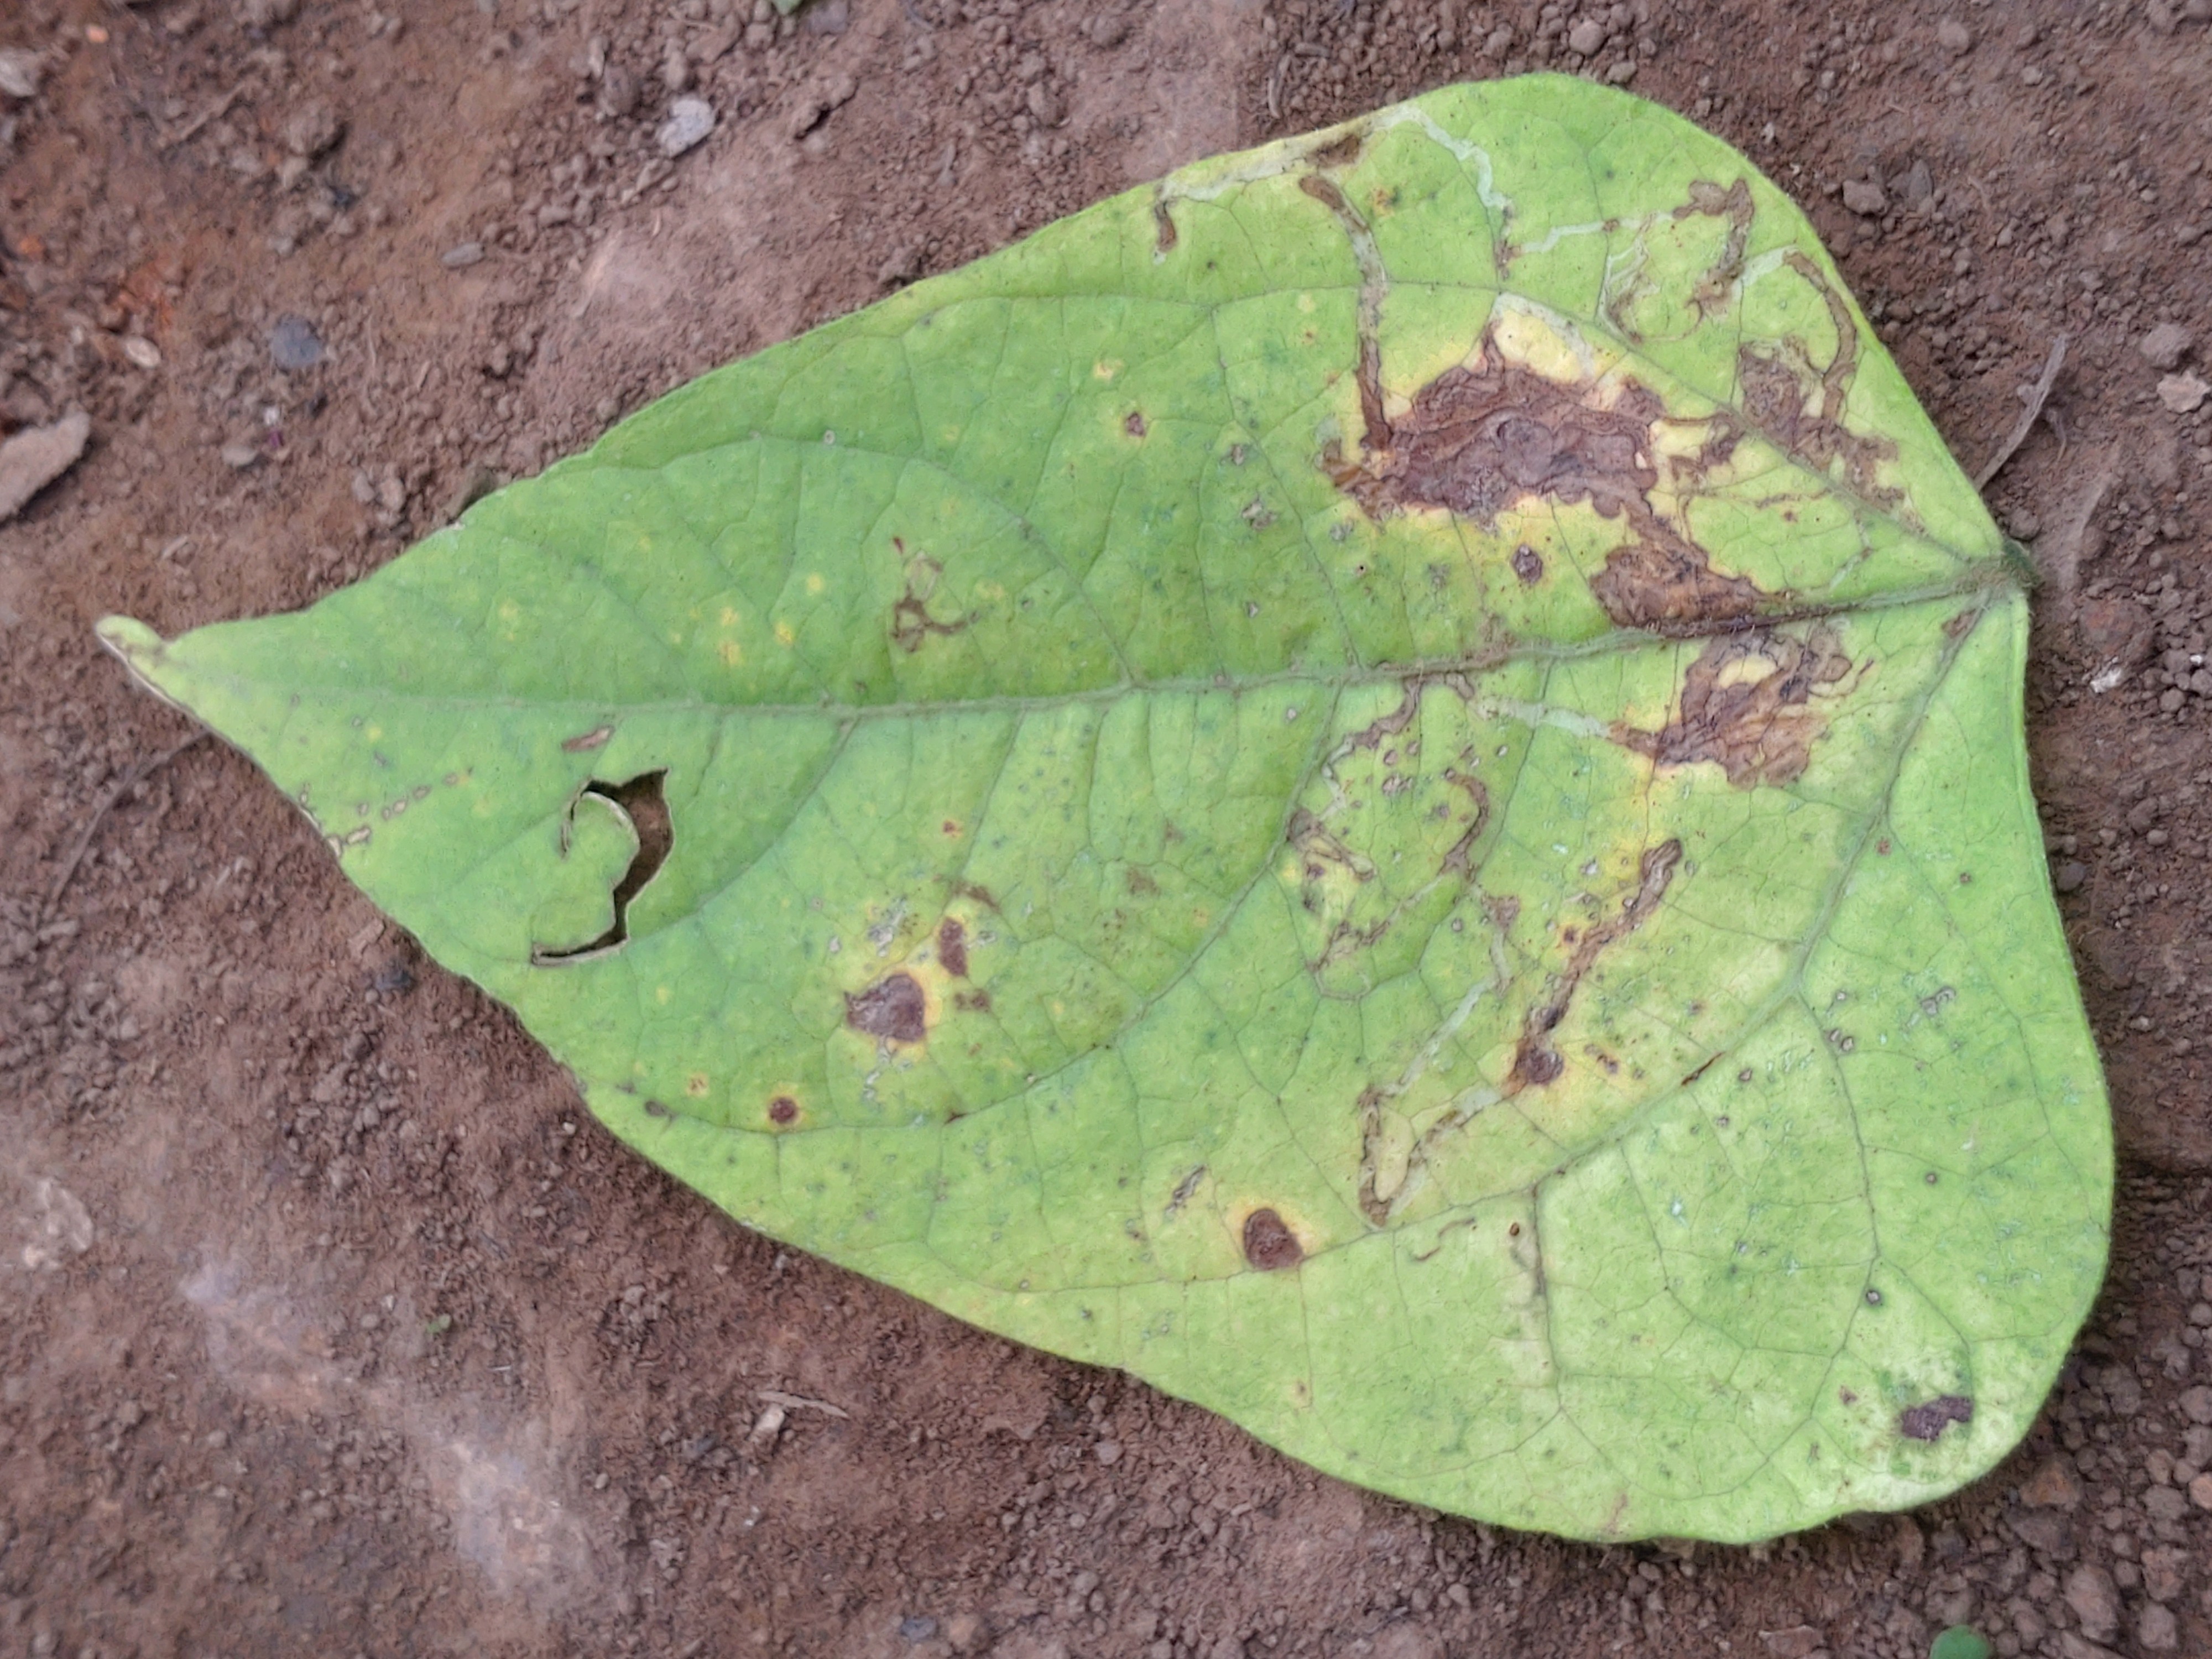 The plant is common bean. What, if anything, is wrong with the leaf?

anthracnose
